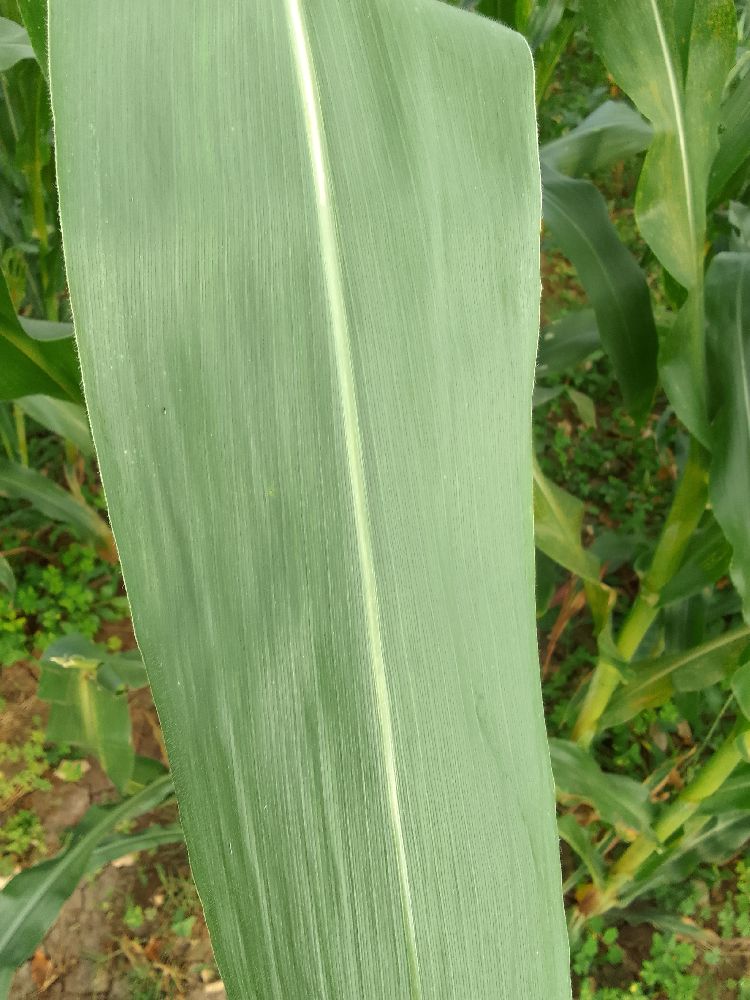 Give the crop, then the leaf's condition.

maize, healthy
